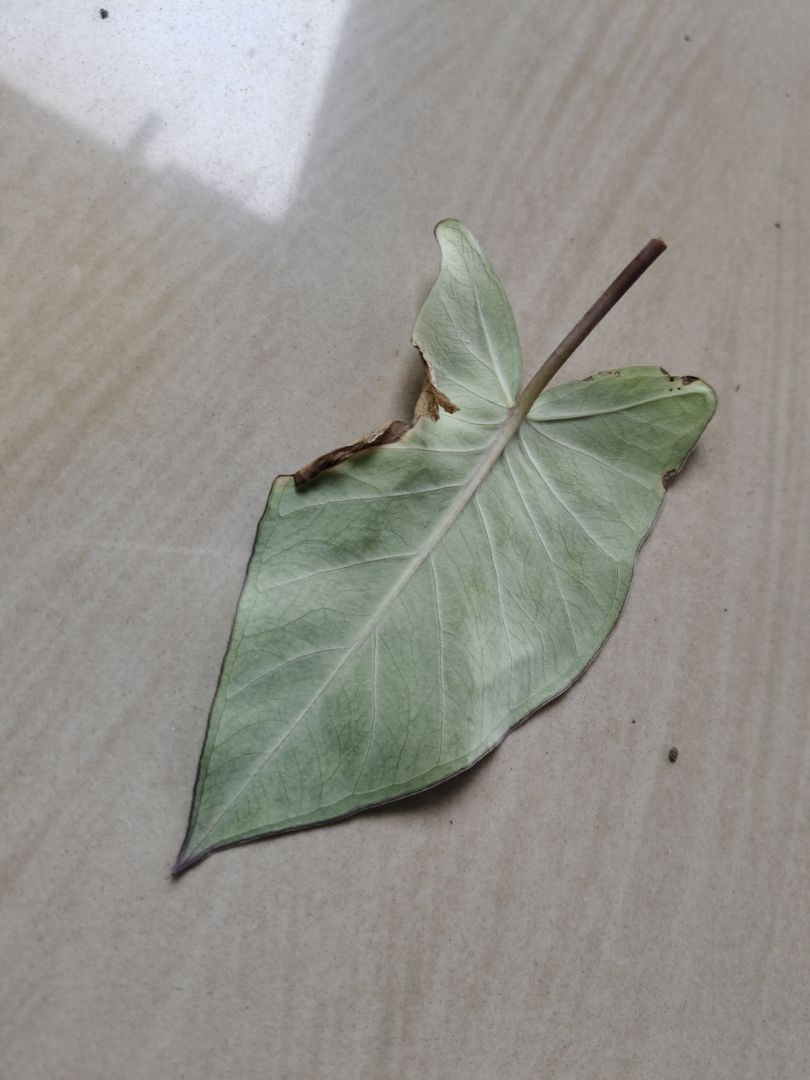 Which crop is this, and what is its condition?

taro, leaf blight
